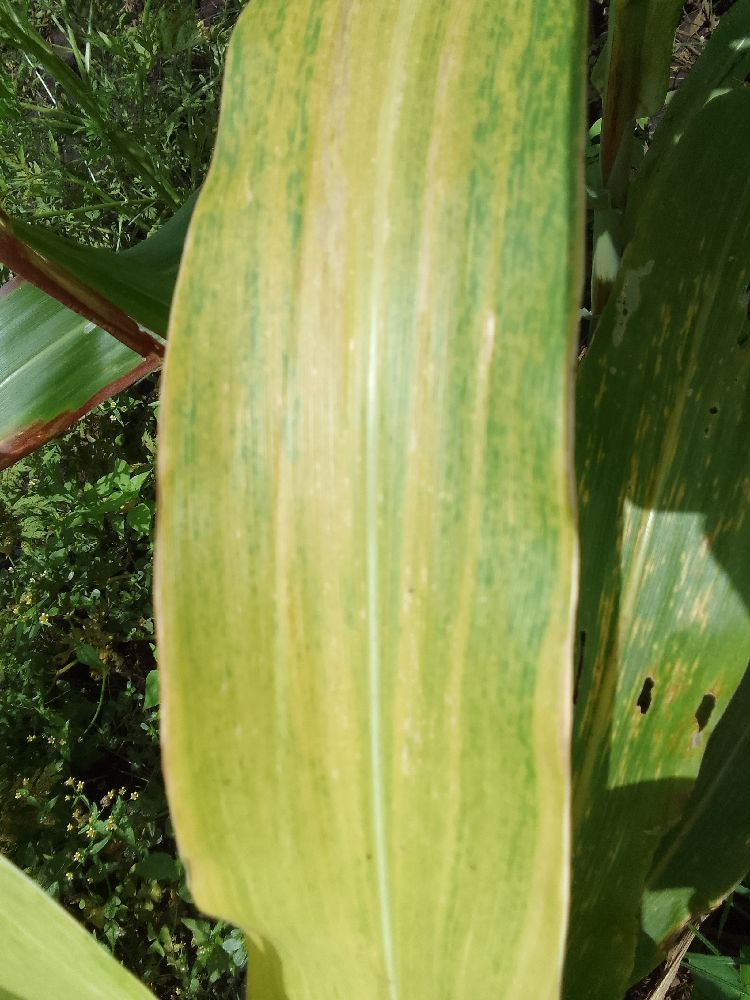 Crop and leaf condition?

maize, maize lethal necrosis
